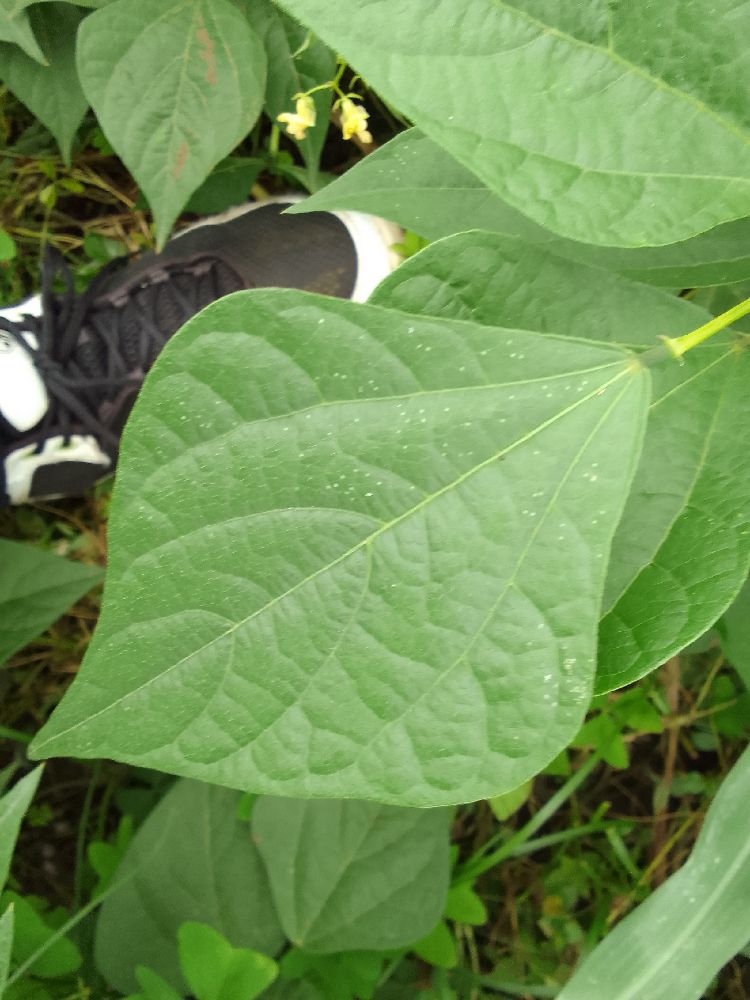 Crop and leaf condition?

common bean, healthy
